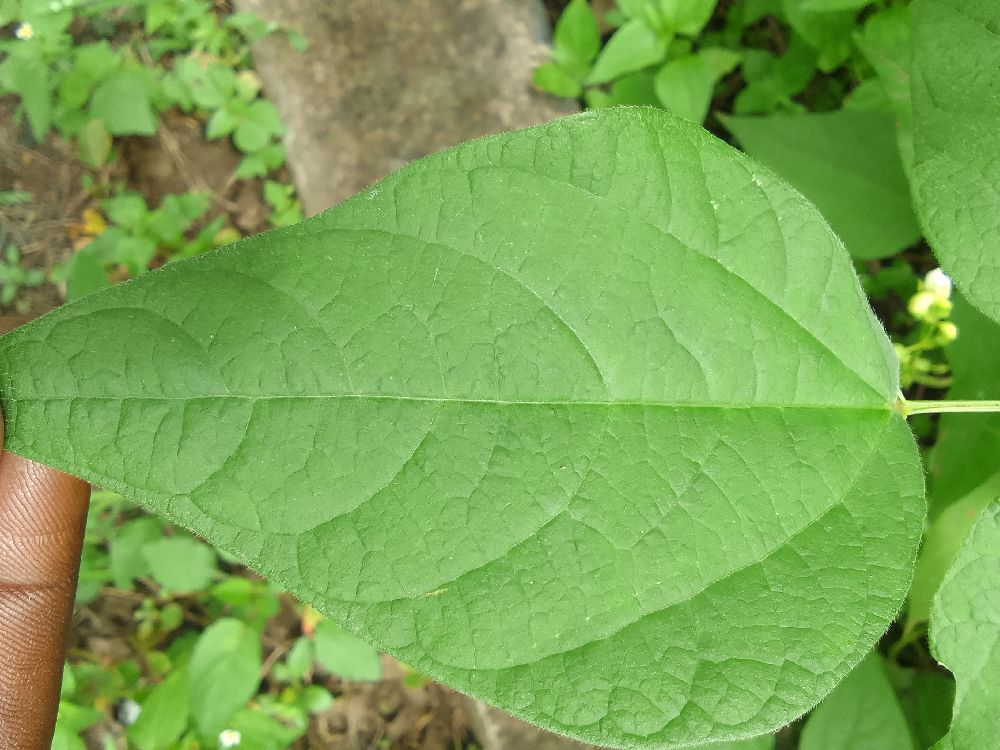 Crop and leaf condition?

common bean, healthy
